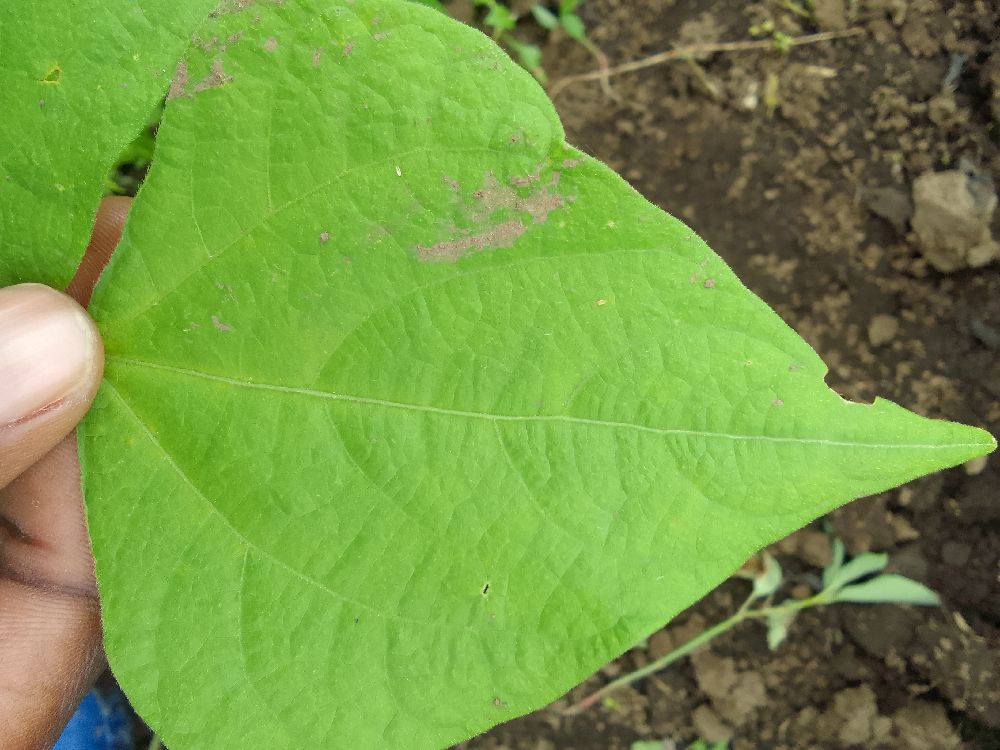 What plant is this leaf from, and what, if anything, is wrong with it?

common bean, healthy
